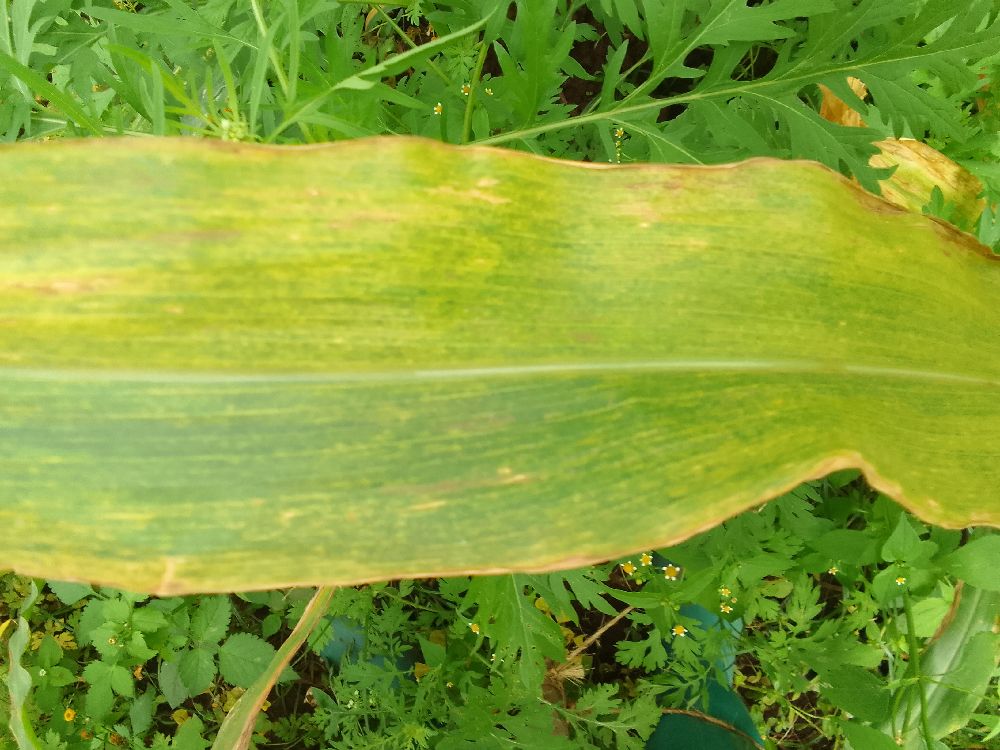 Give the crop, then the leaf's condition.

maize, maize lethal necrosis
